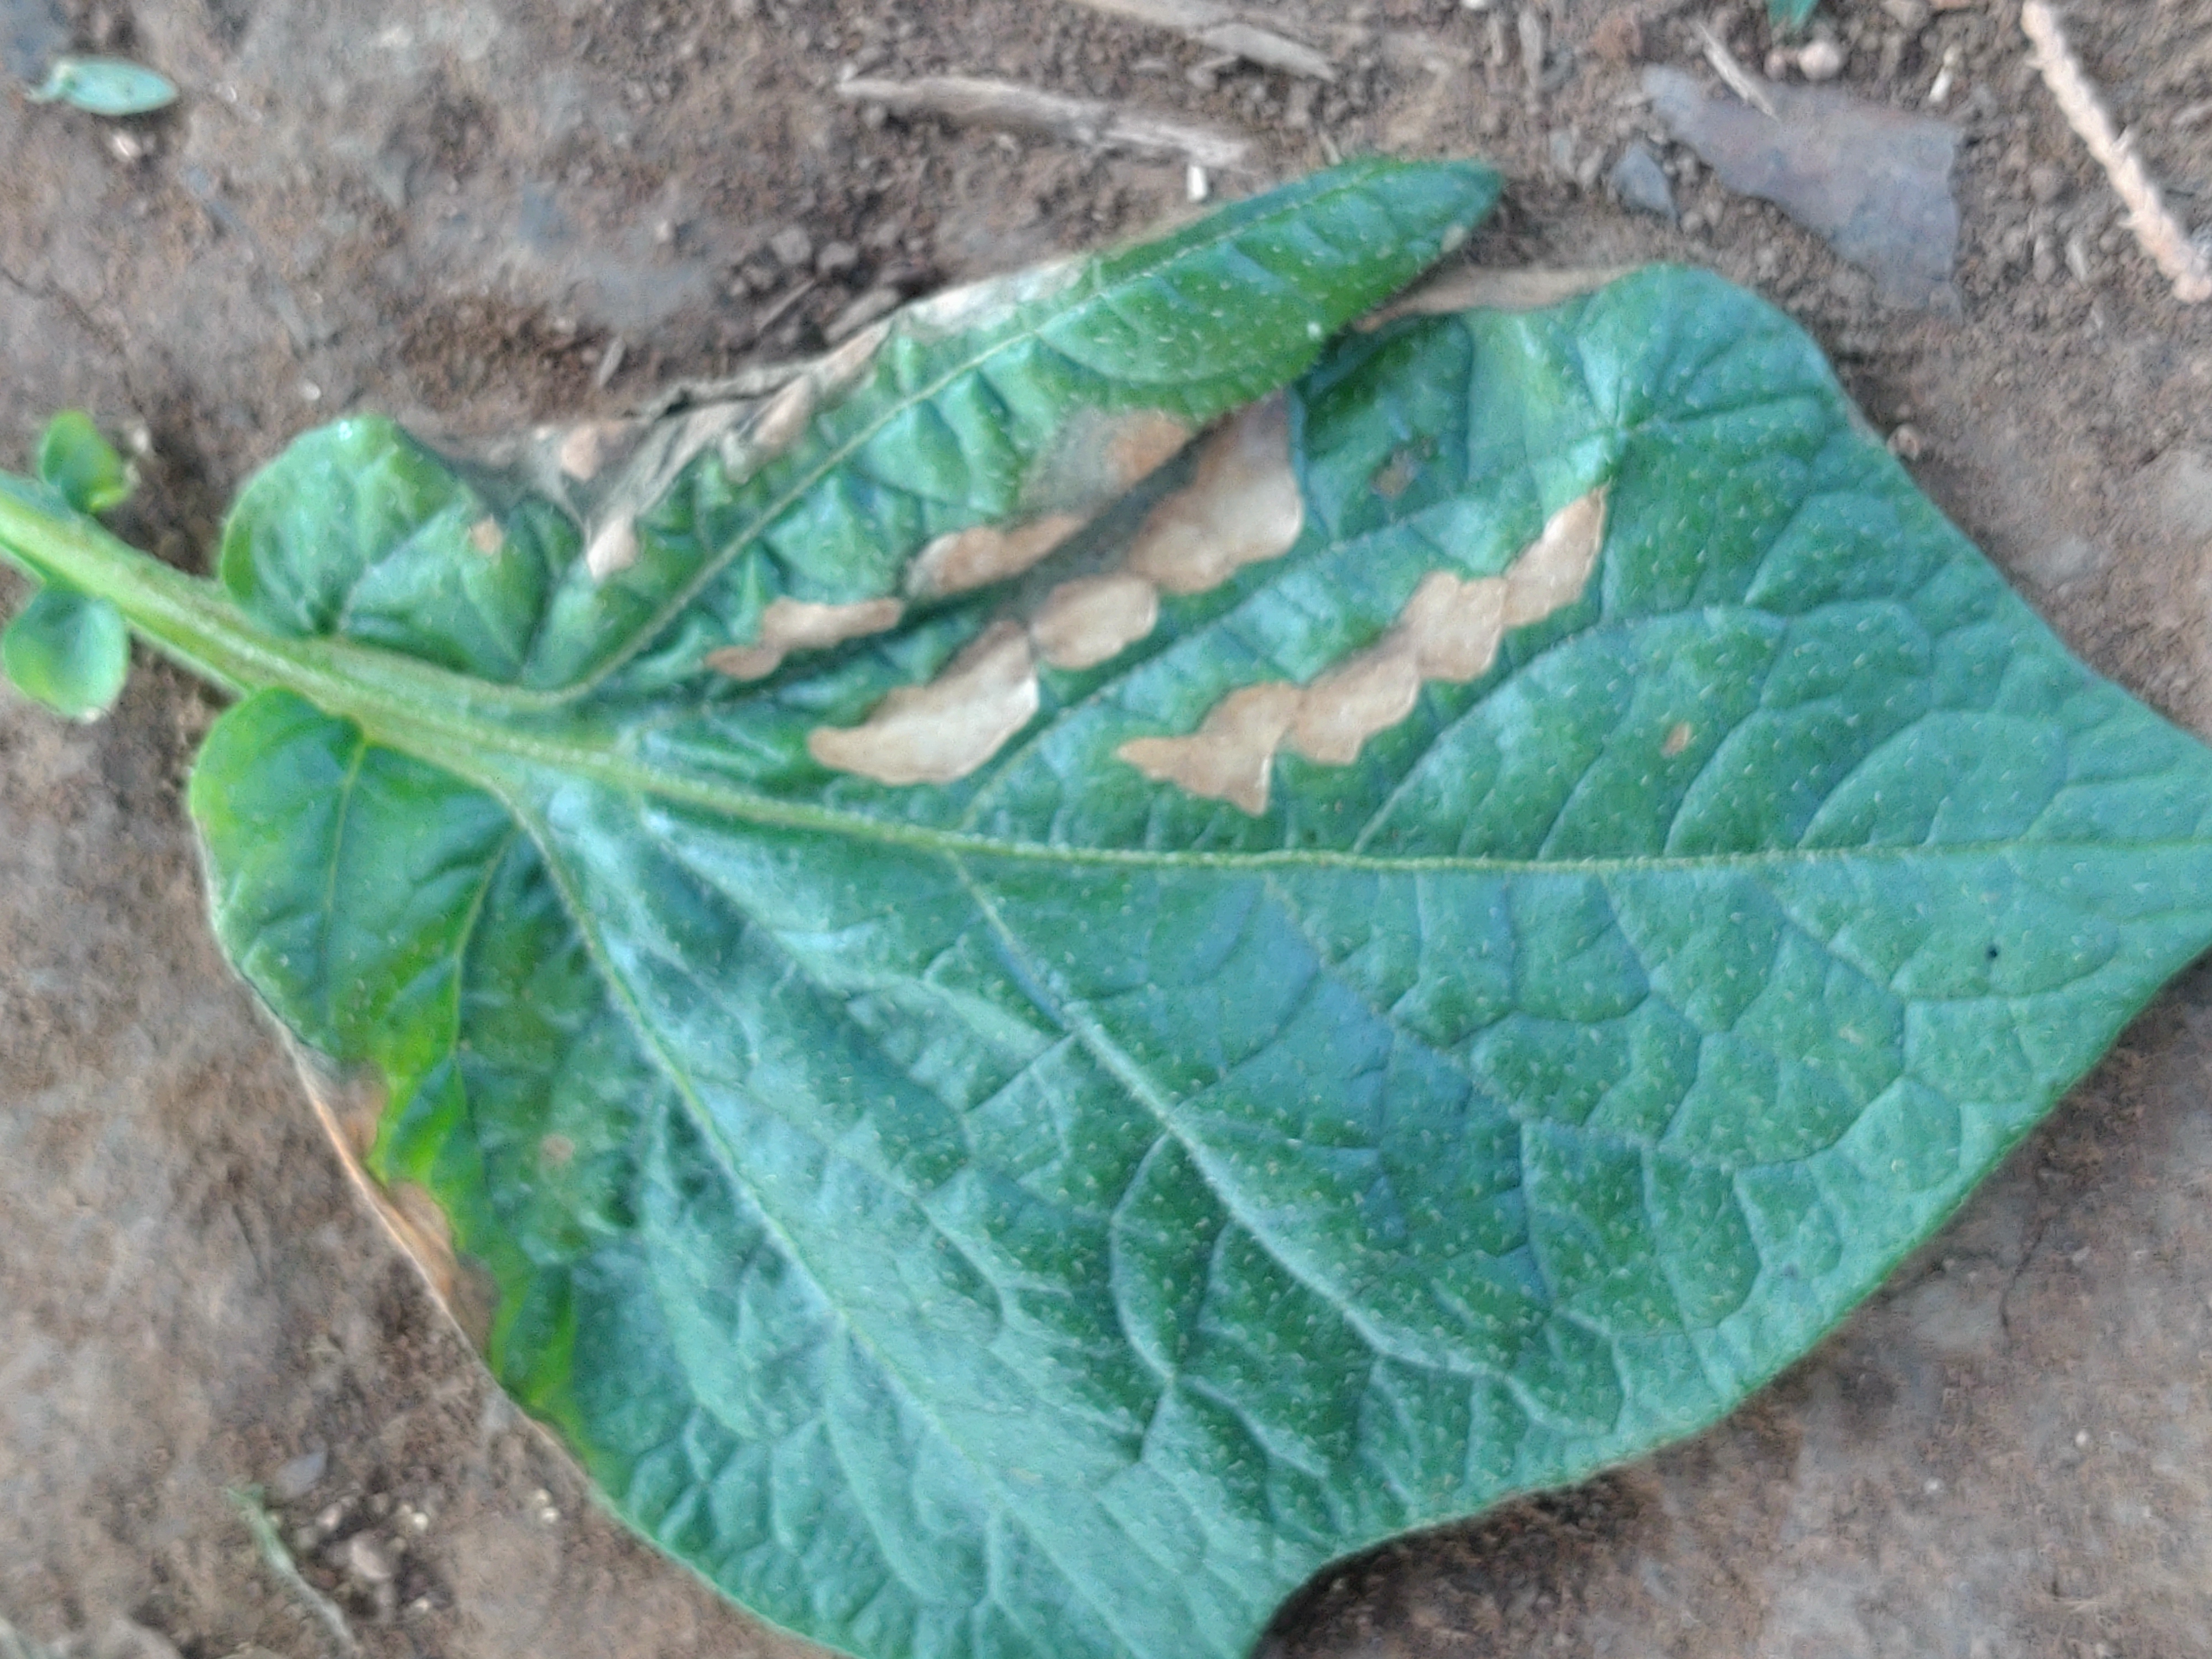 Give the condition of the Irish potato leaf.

early blight
